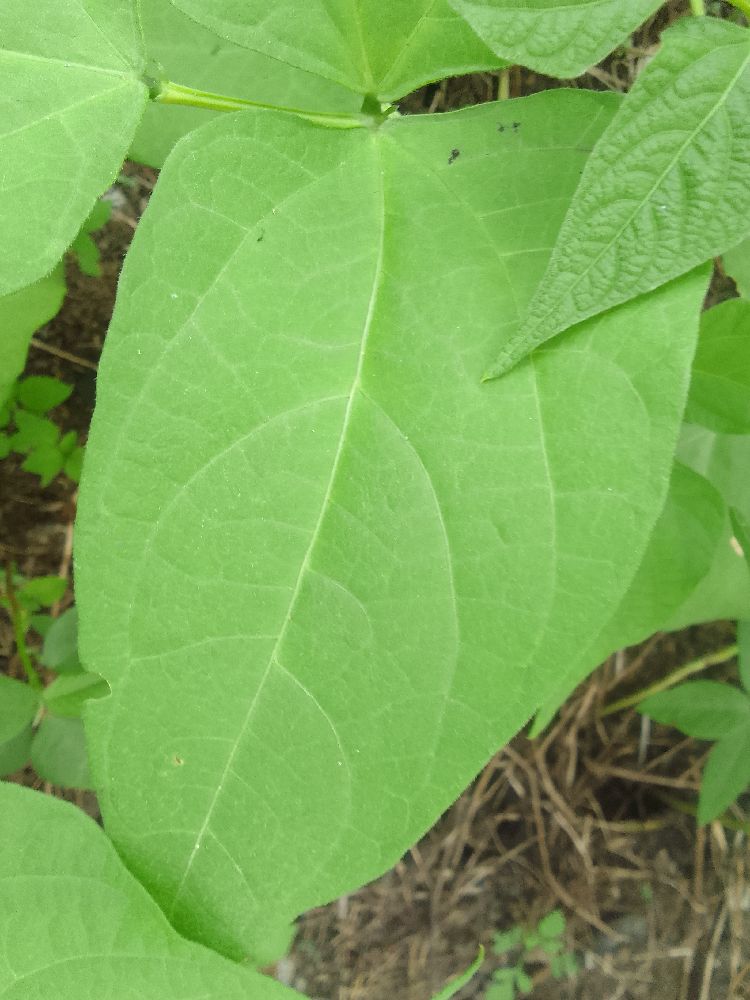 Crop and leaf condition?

common bean, healthy
